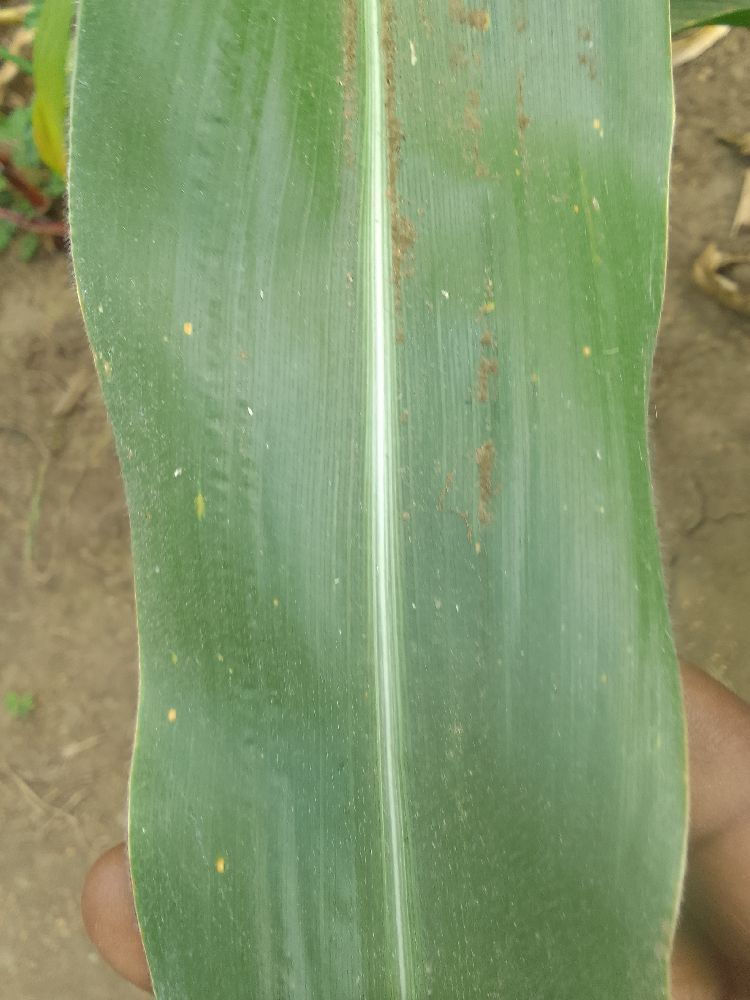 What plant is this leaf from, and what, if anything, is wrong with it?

maize, healthy
